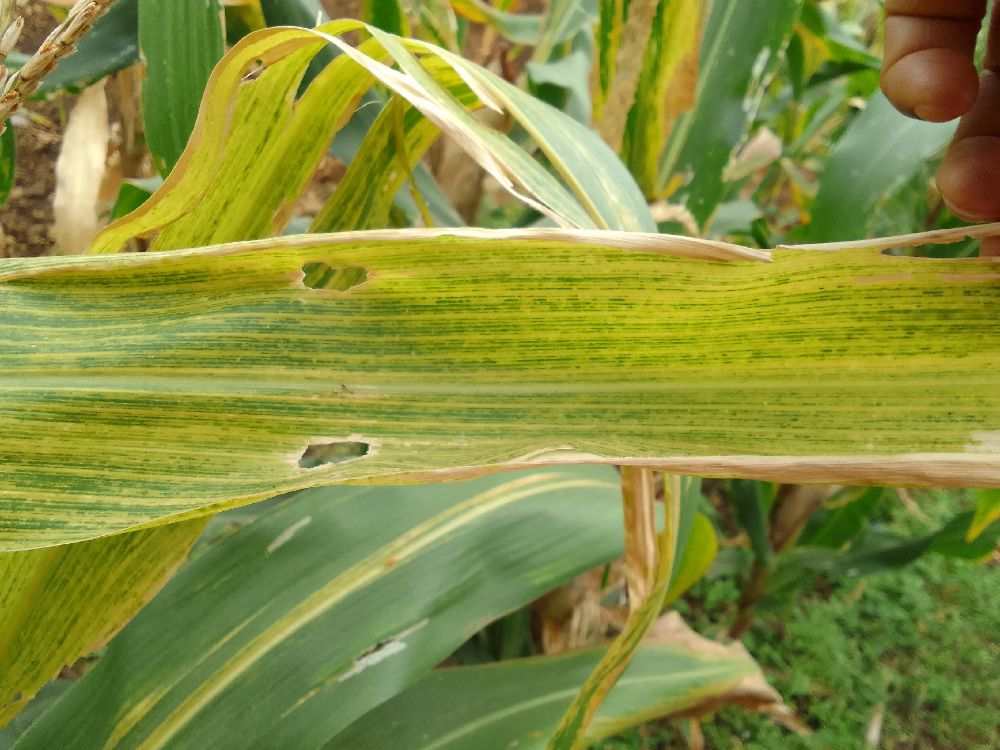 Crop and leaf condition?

maize, maize lethal necrosis
